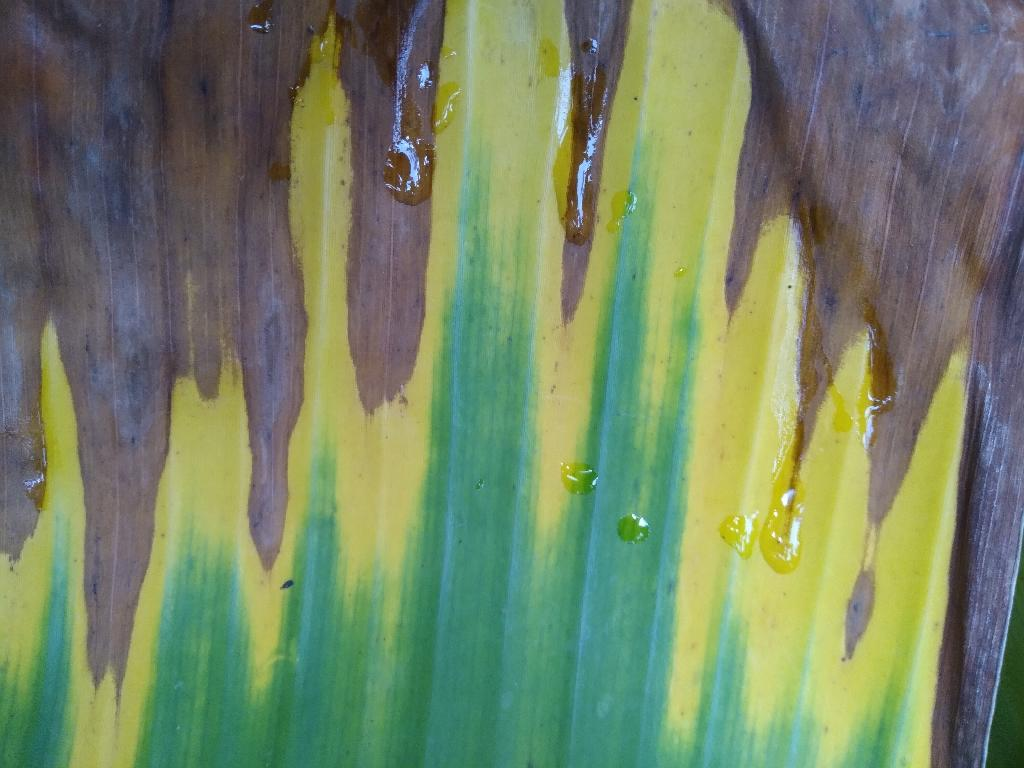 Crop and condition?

banana, fusarium wilt race 1
